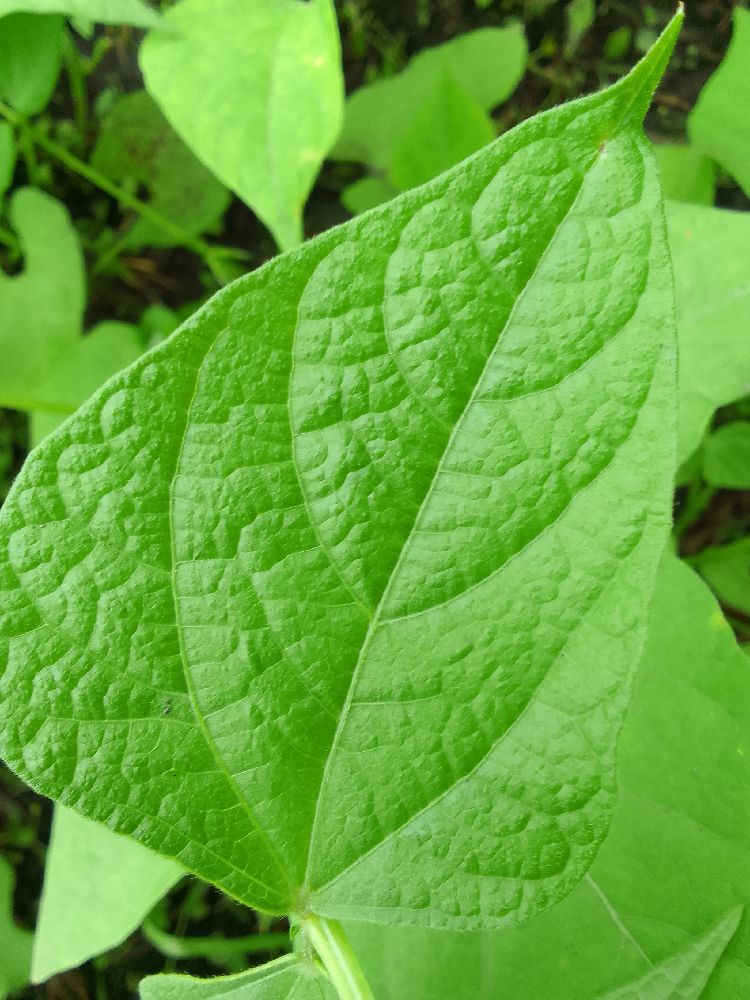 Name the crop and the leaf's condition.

common bean, healthy
